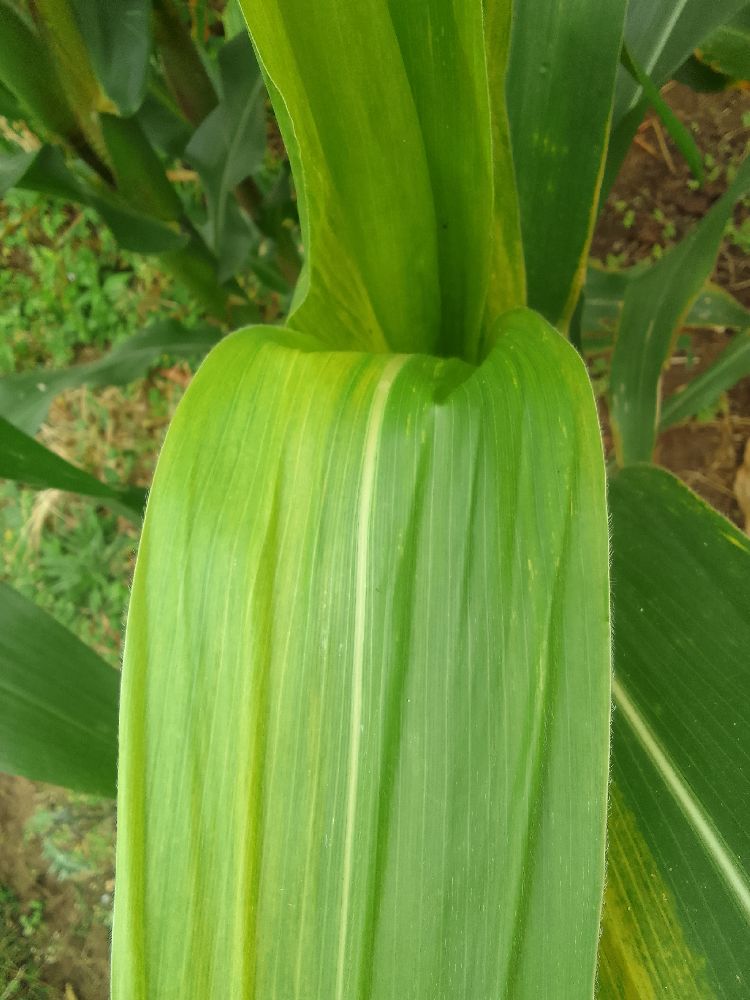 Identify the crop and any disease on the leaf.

maize, maize lethal necrosis
